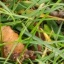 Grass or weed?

grass
